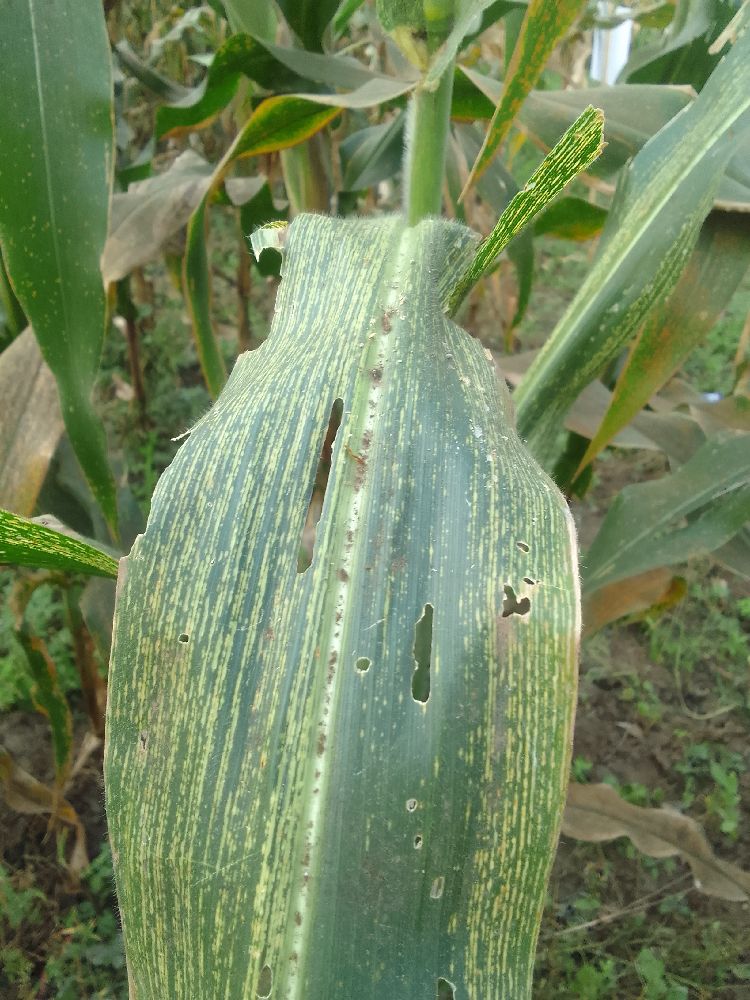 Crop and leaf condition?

maize, maize streak virus
